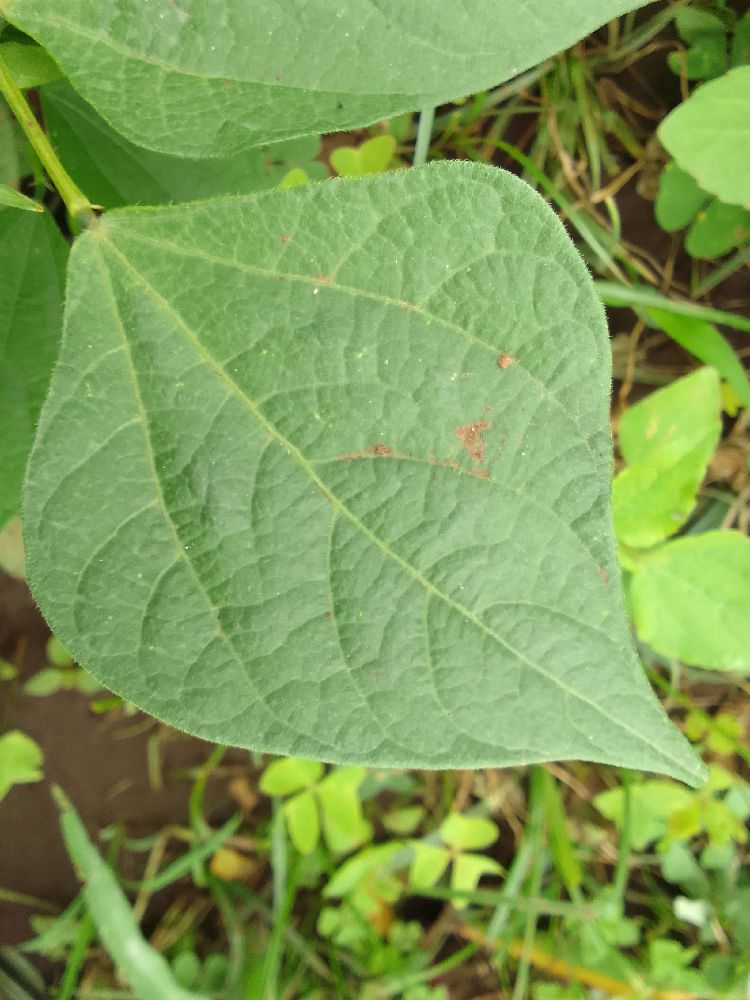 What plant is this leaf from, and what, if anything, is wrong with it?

common bean, healthy
